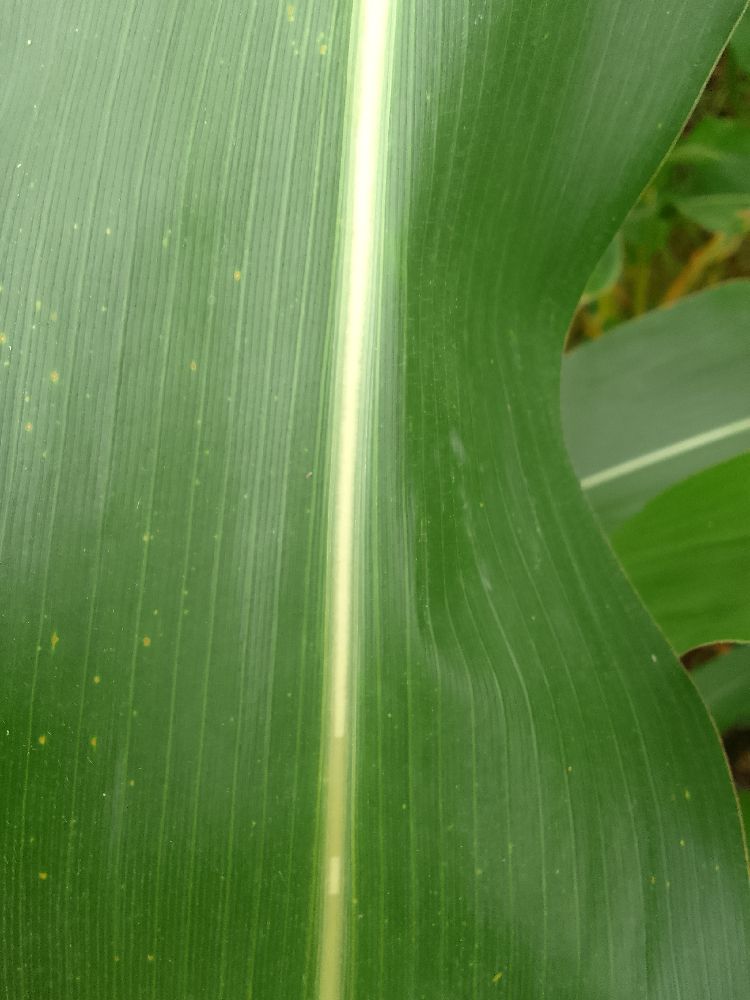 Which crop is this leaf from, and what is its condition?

maize, healthy
